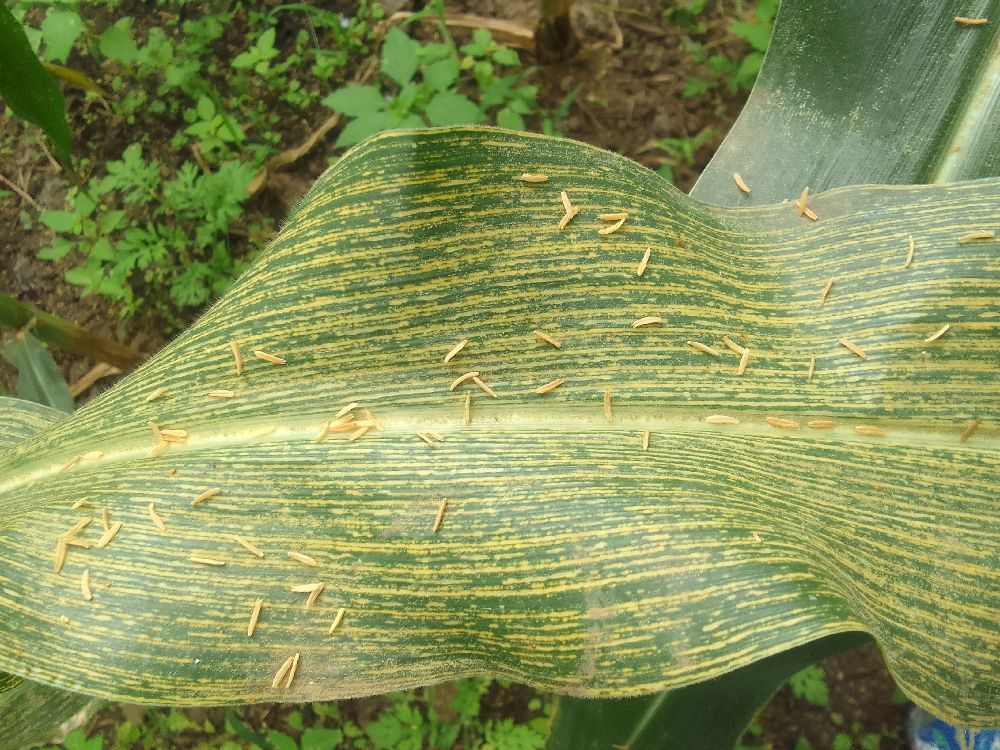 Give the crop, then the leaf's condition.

maize, maize streak virus
